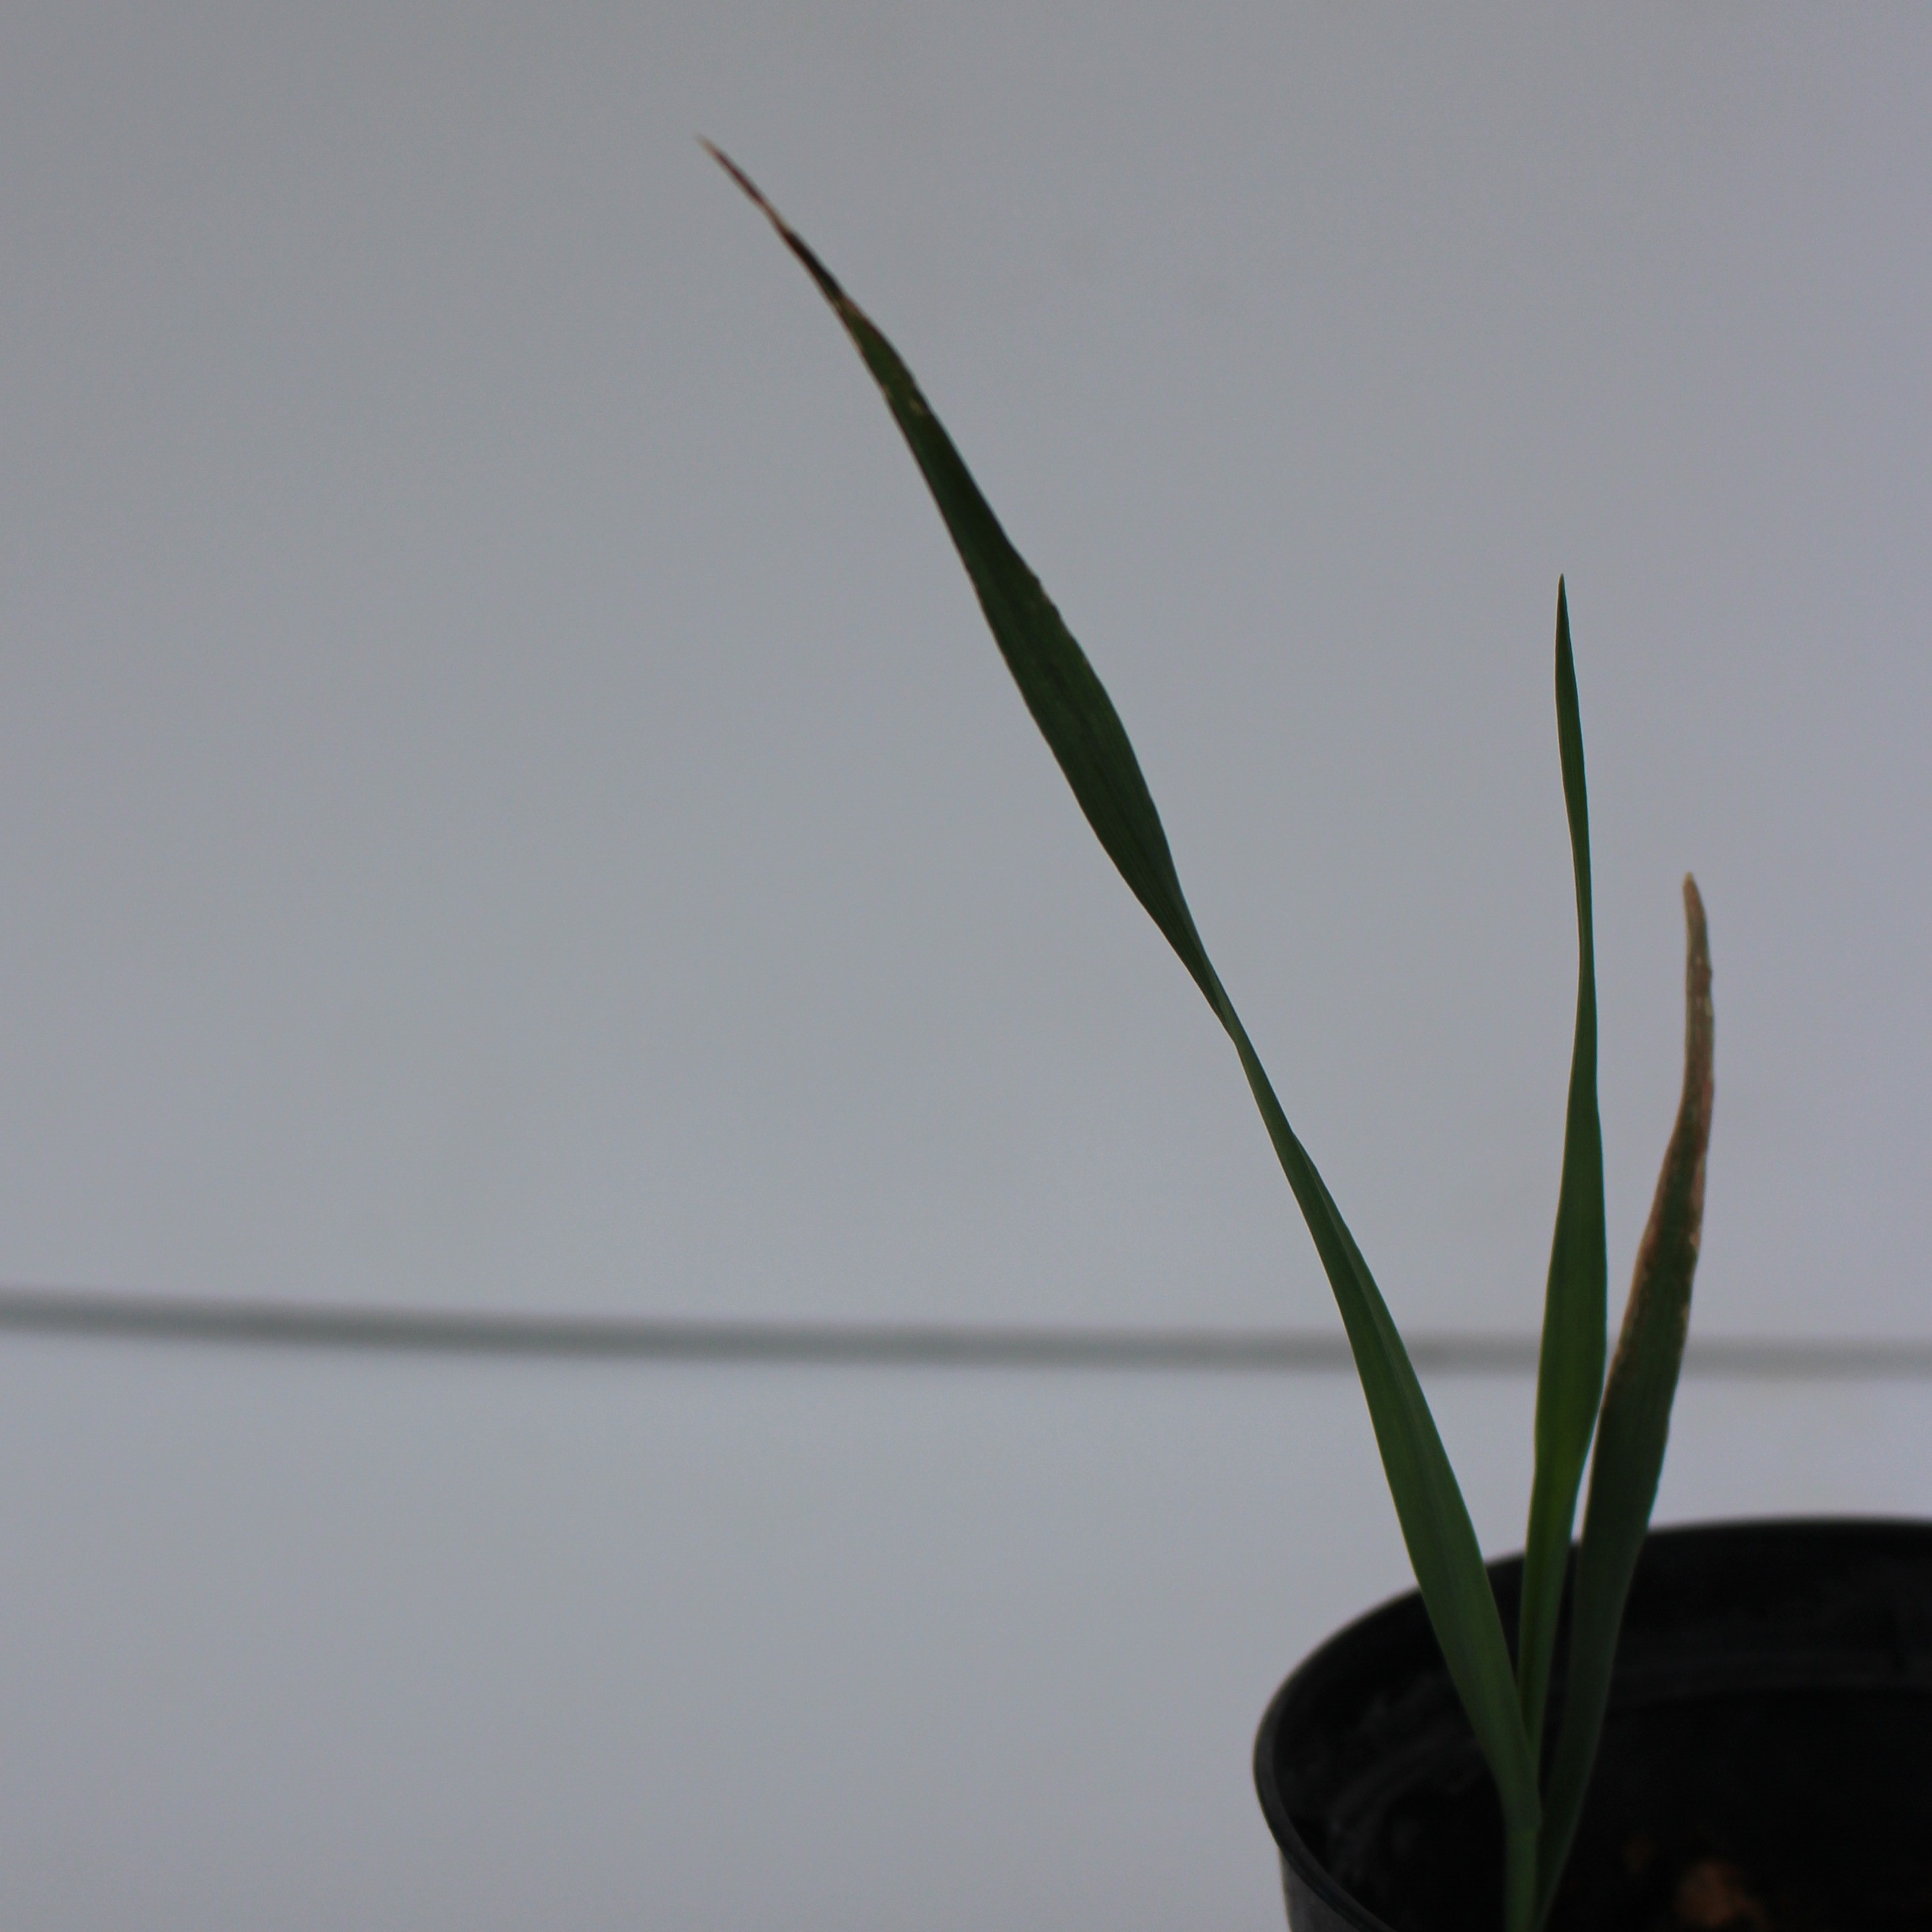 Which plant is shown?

Avena sterilis
